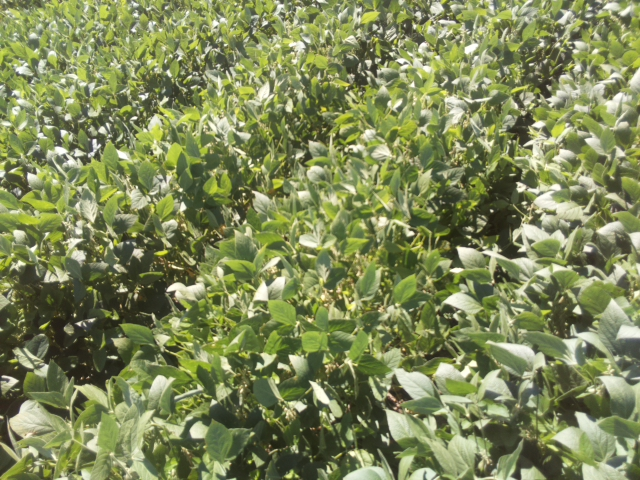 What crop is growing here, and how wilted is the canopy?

soybean, slight leaflet or petiole turgor loss in upper canopy
